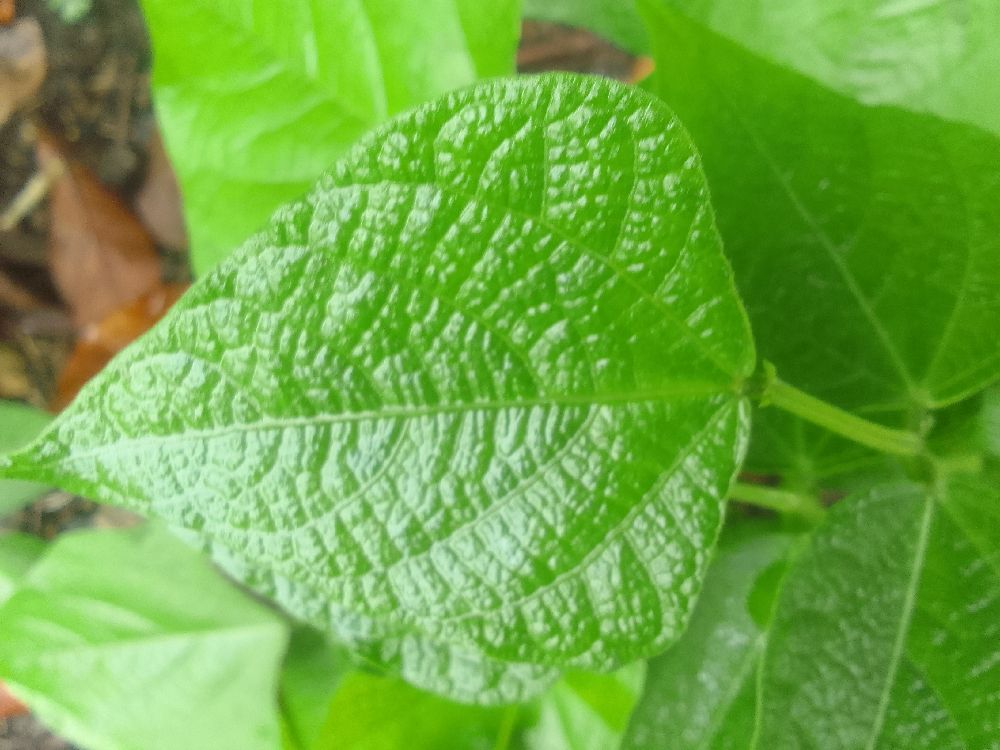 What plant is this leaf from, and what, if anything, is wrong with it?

common bean, healthy
